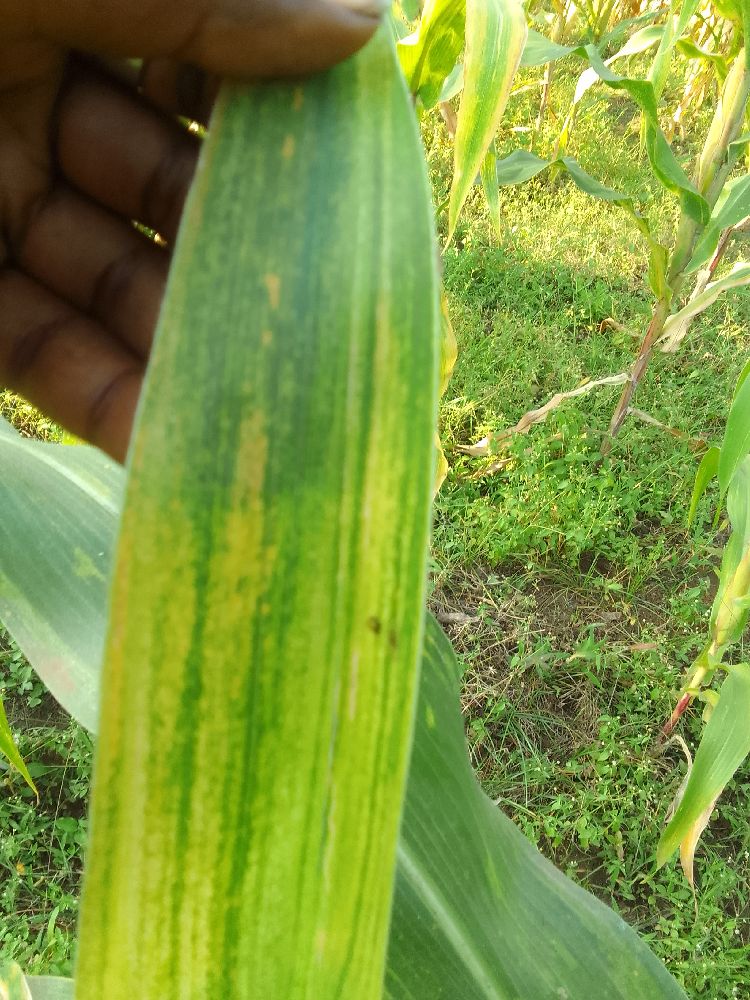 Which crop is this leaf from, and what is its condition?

maize, maize lethal necrosis
